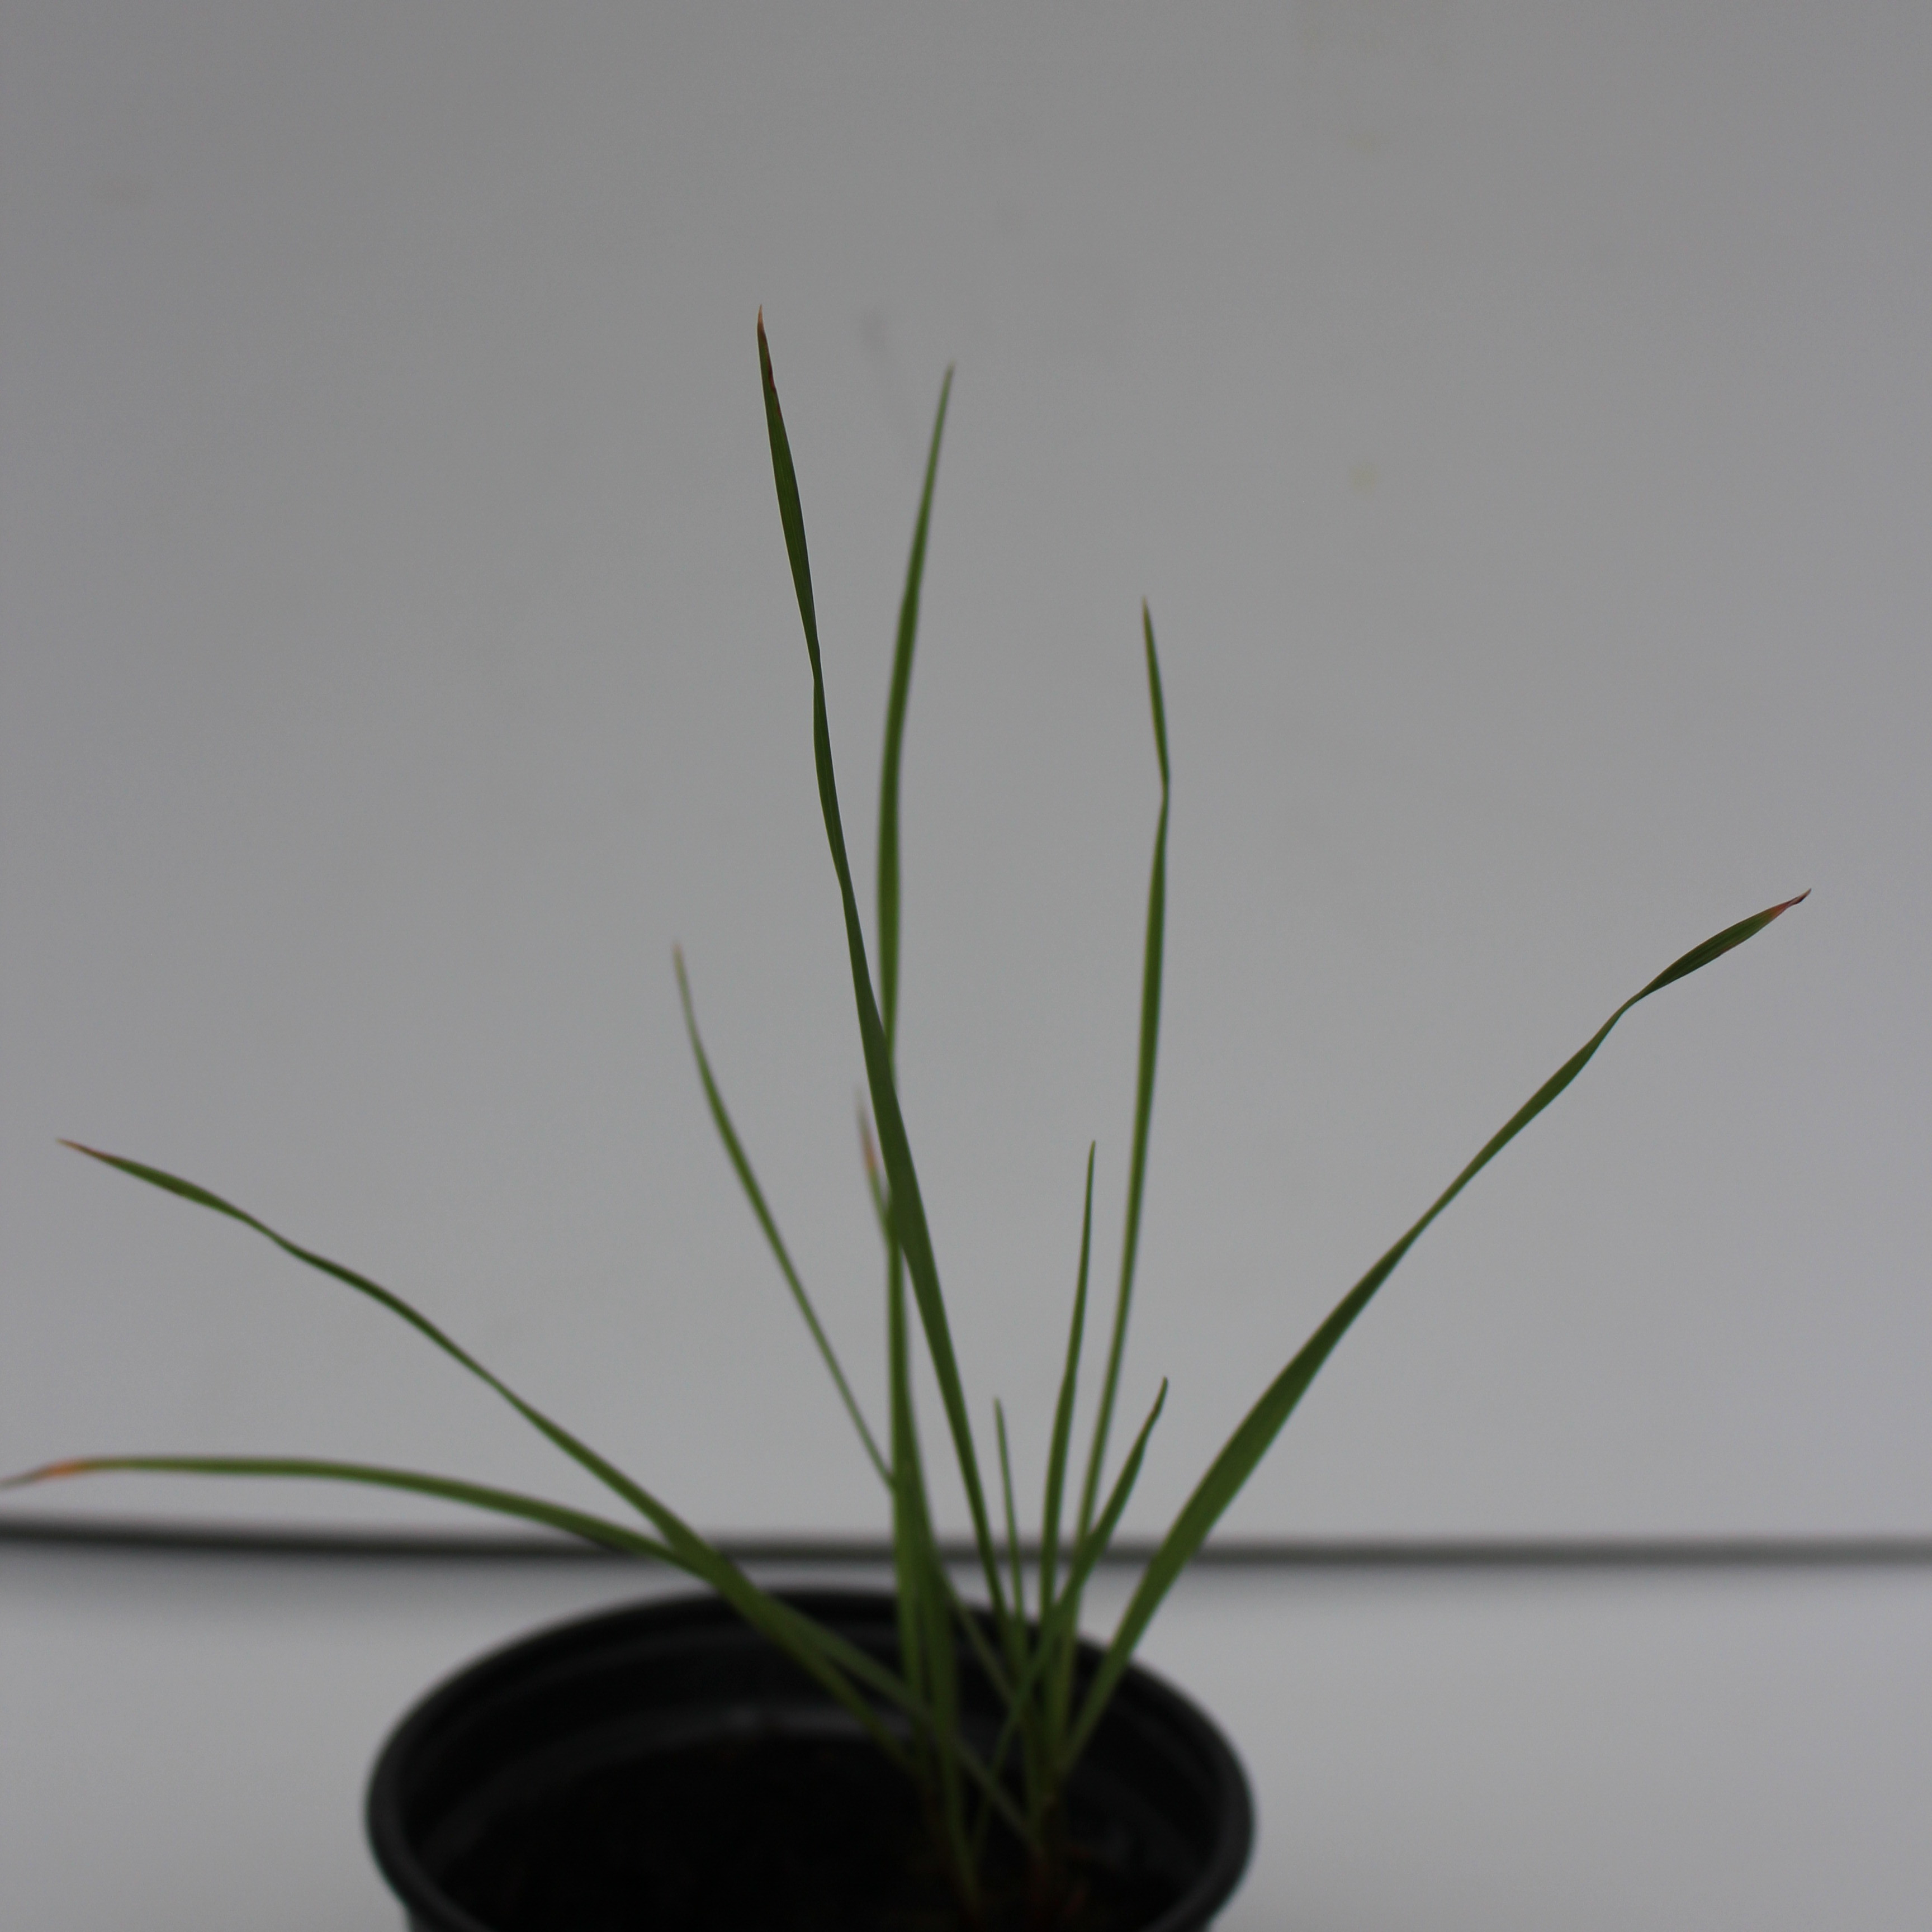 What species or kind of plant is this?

Lolium multiflorum
